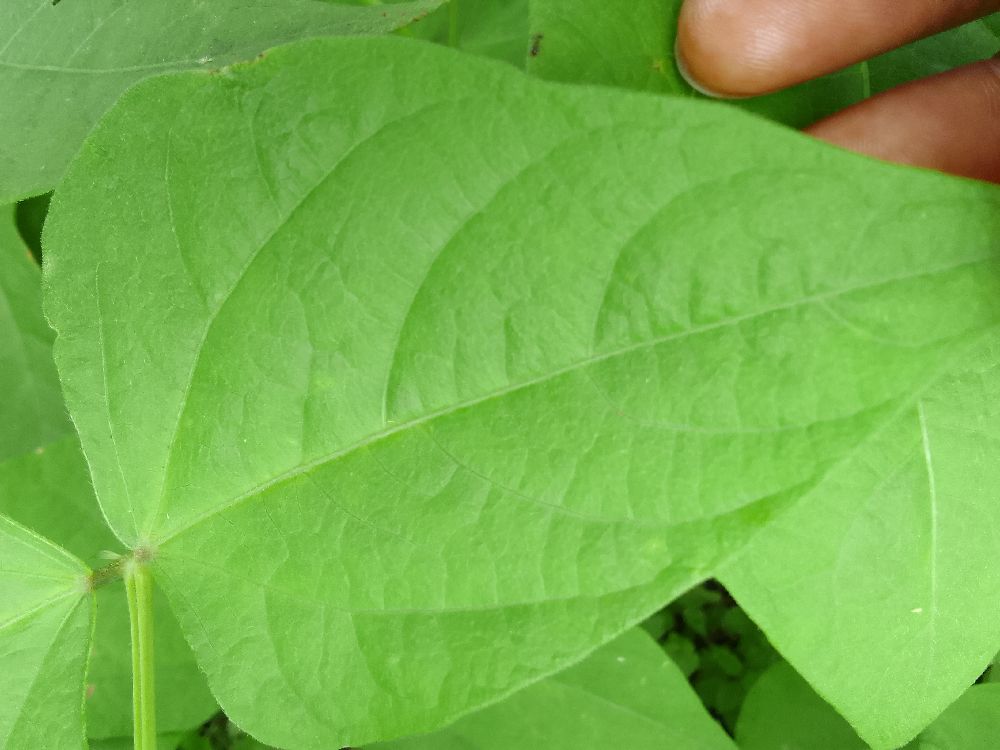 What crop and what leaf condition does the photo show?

common bean, healthy
